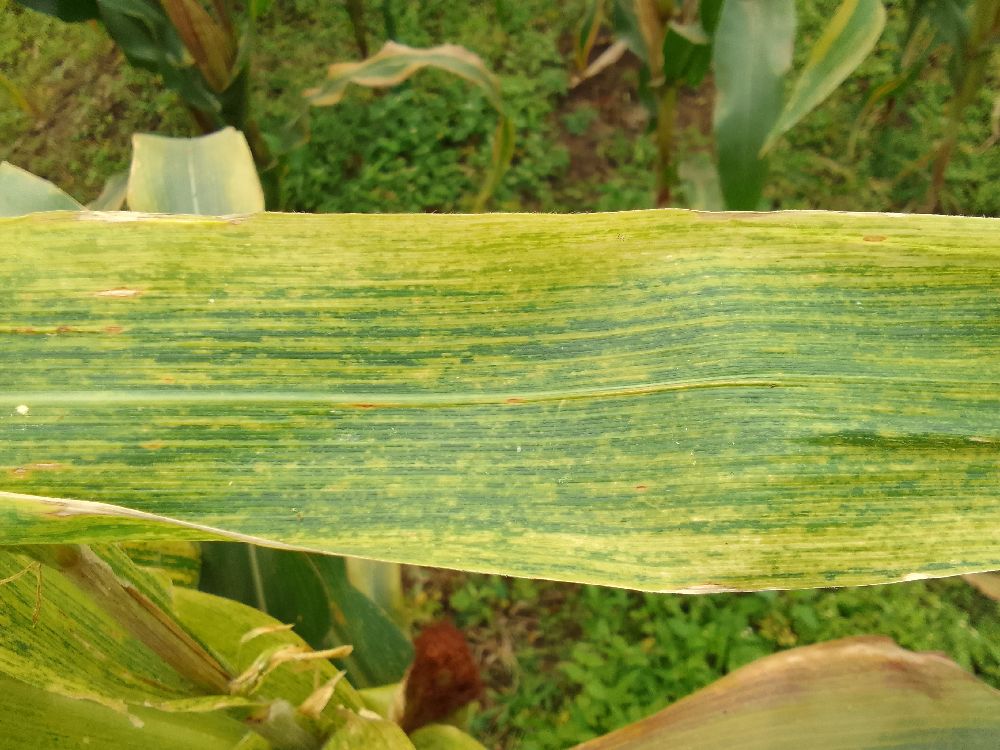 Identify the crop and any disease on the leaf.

maize, maize lethal necrosis
